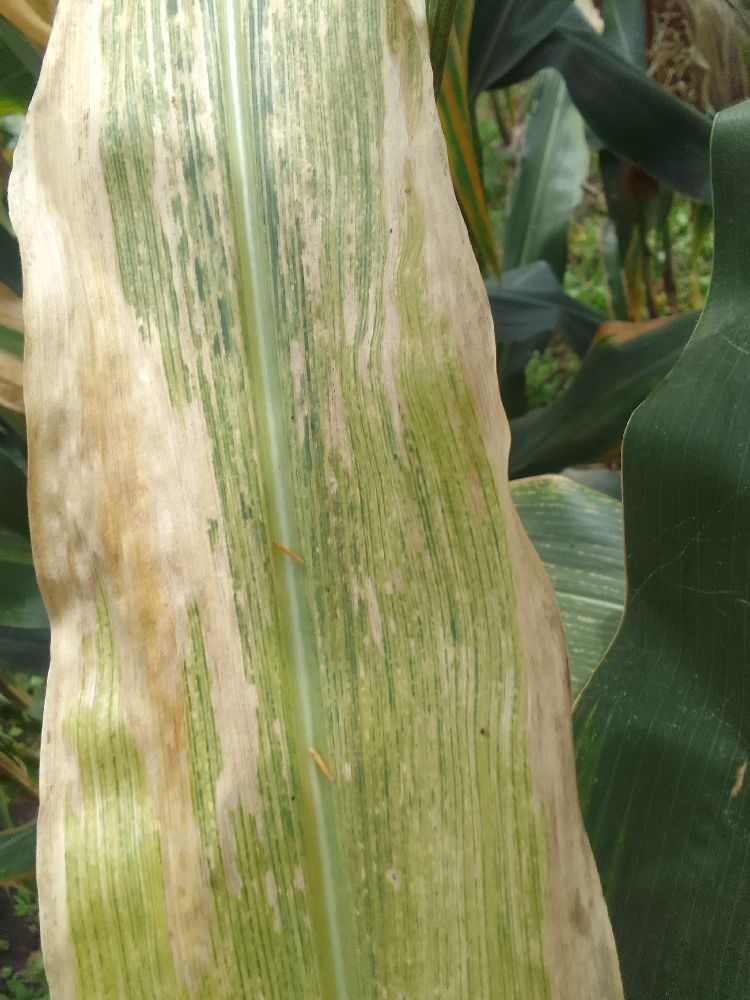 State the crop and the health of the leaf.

maize, maize lethal necrosis
